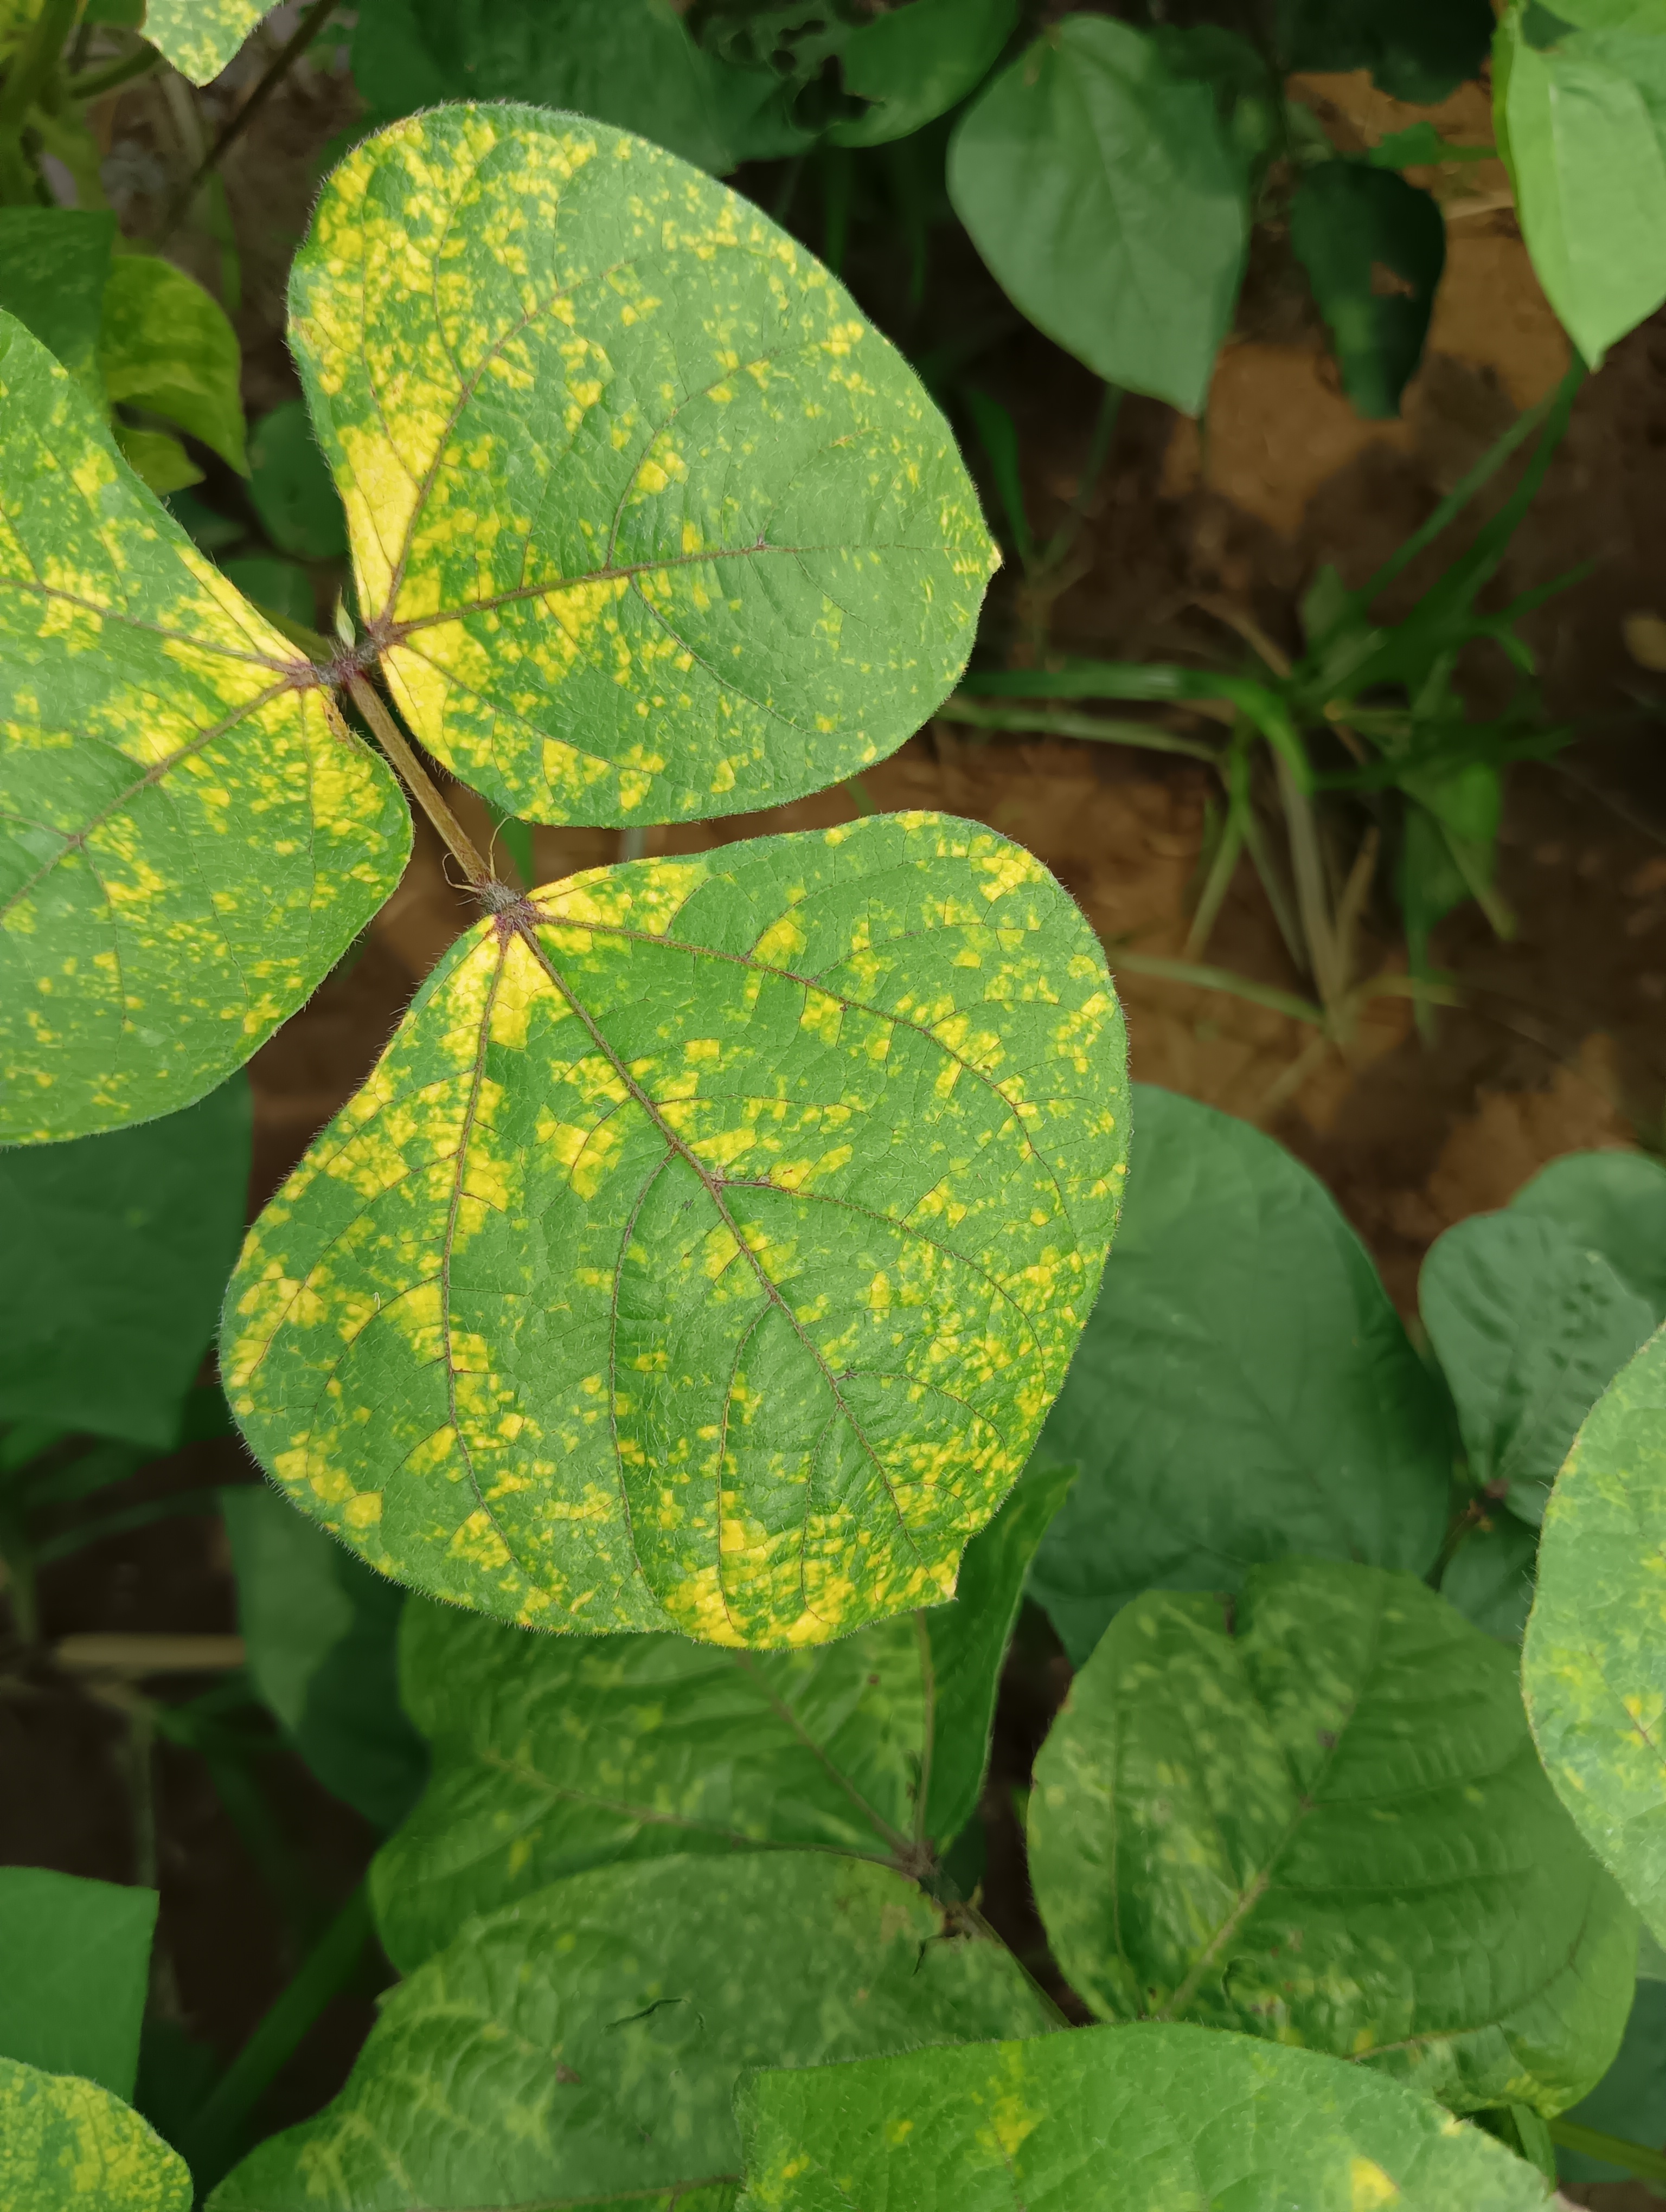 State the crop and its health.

mungbean, yellow mosaic
